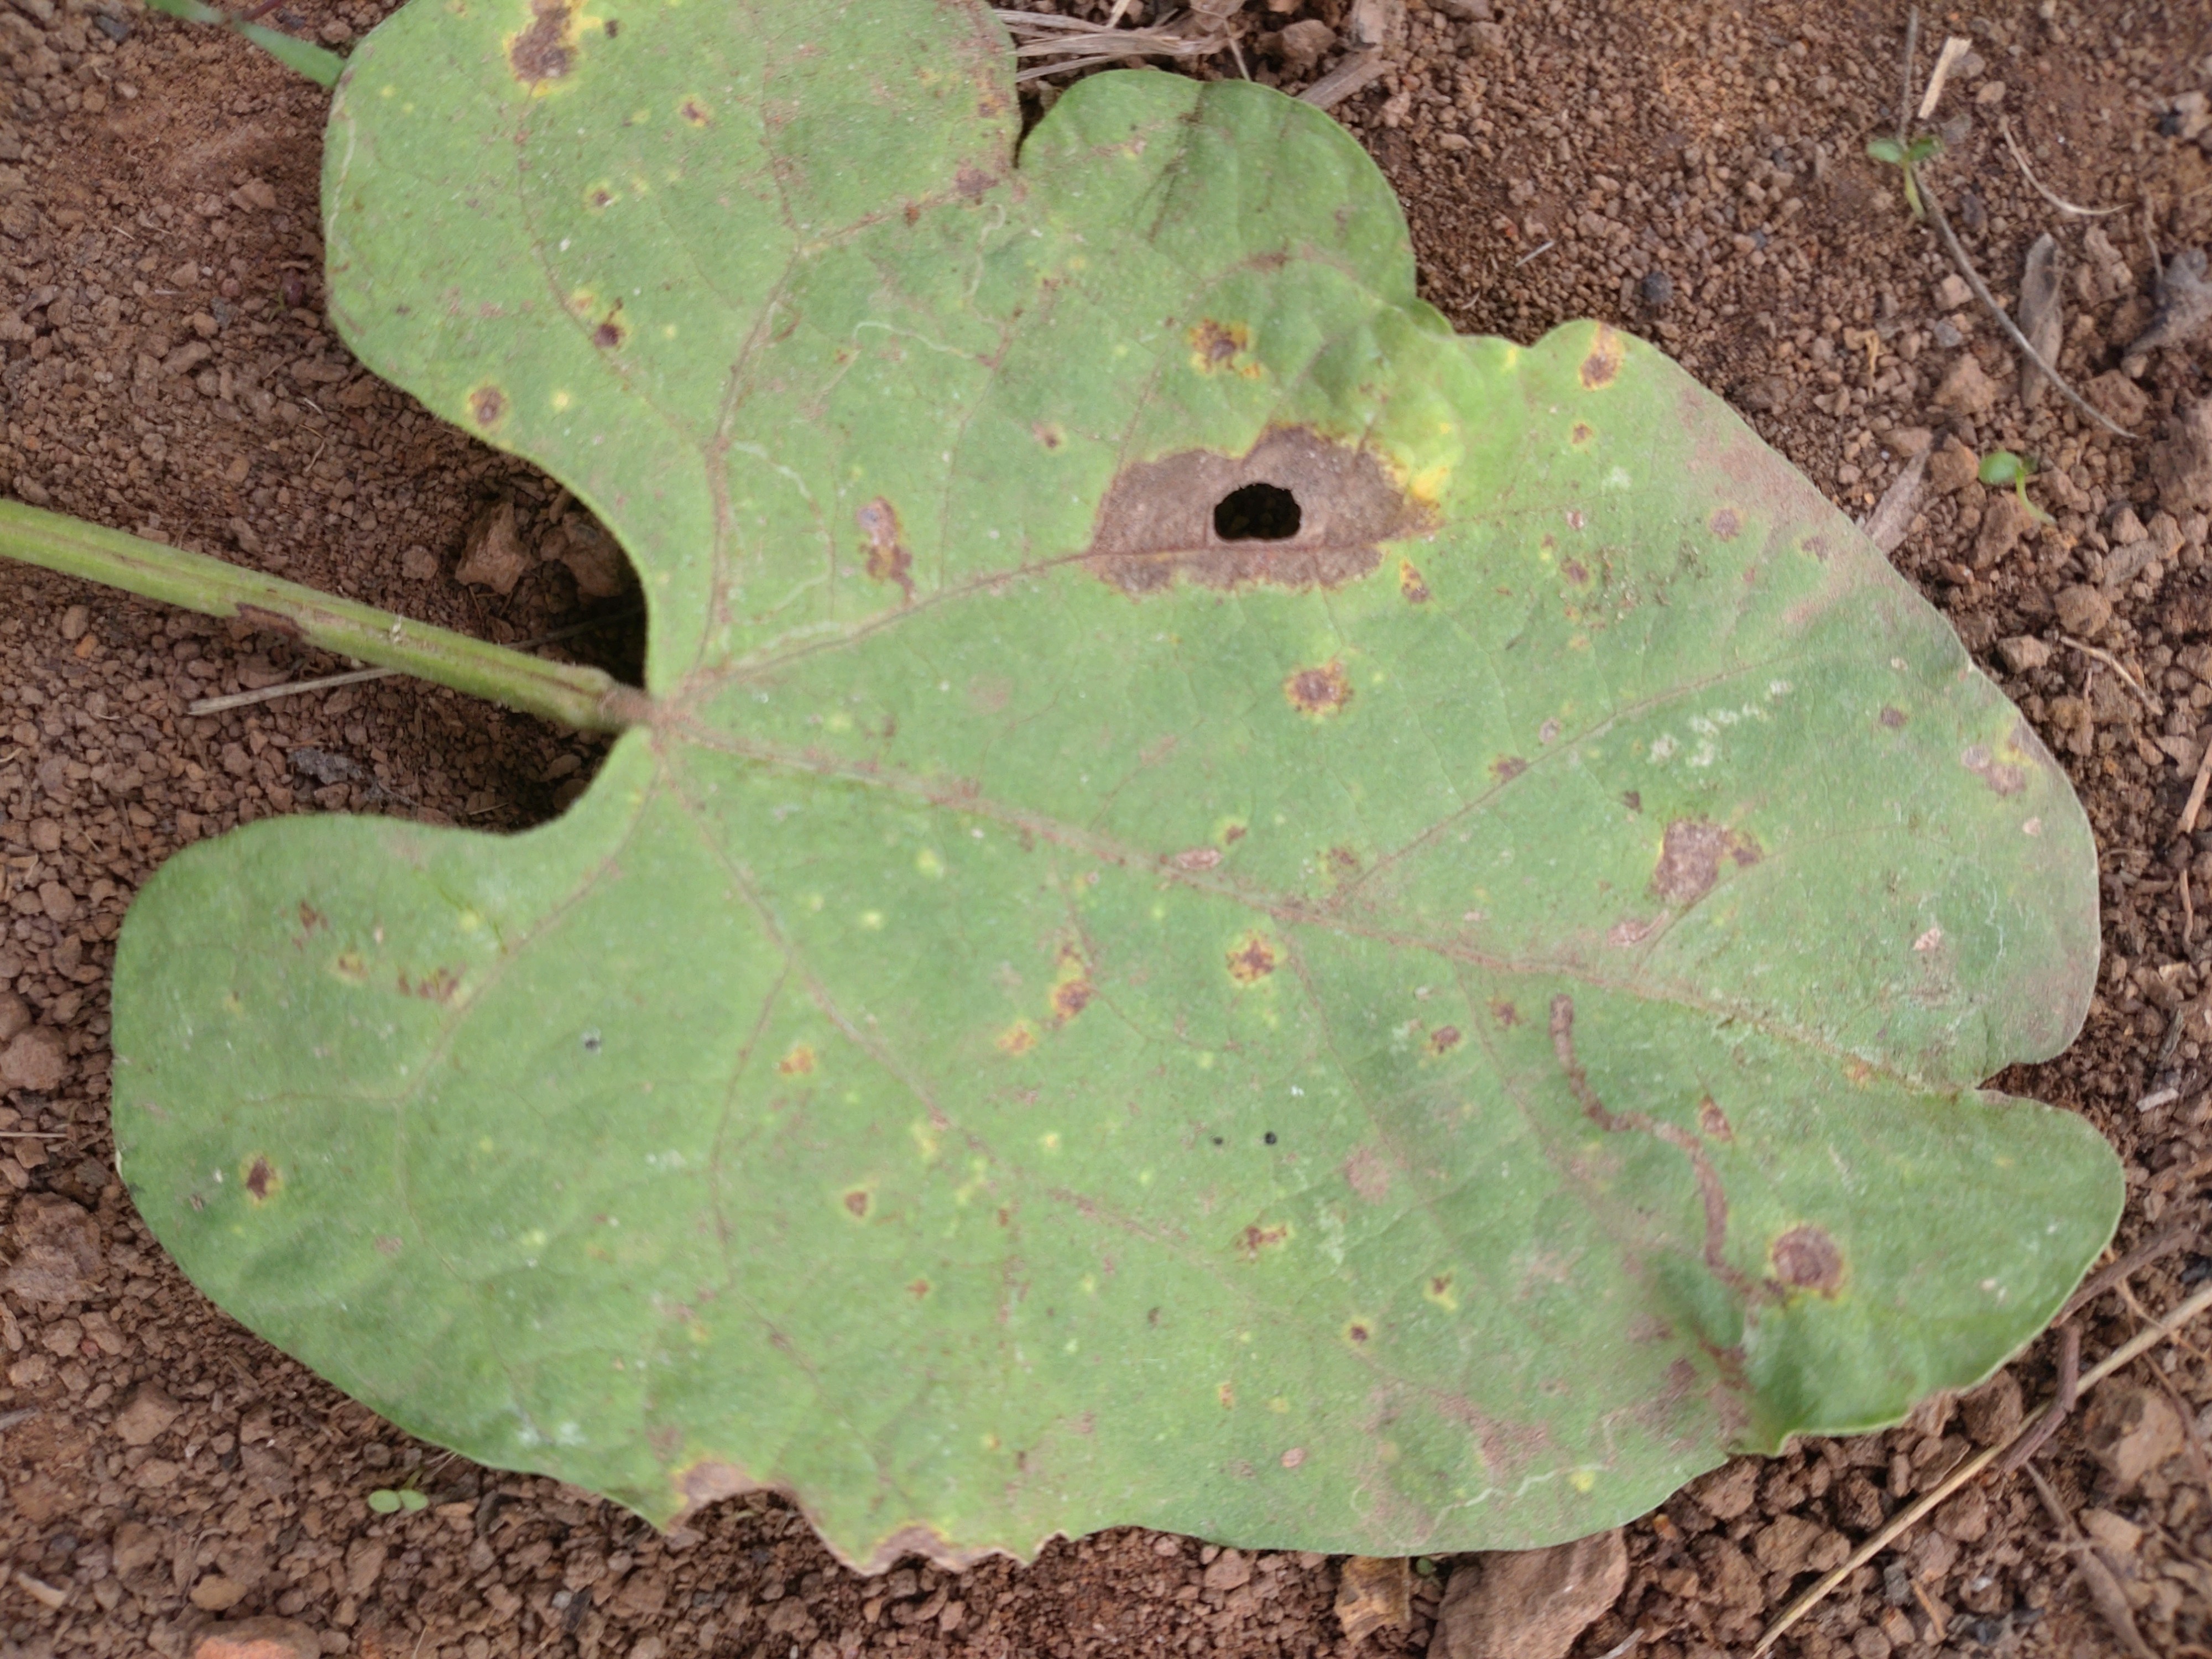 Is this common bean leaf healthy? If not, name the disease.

rust
